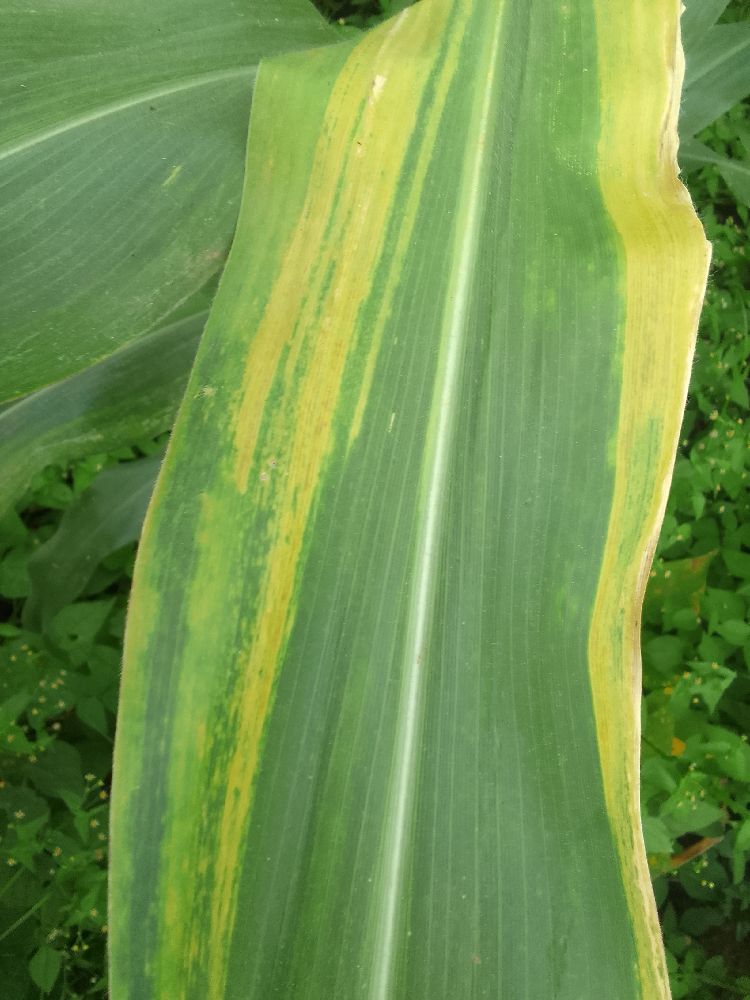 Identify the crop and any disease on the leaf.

maize, maize lethal necrosis
